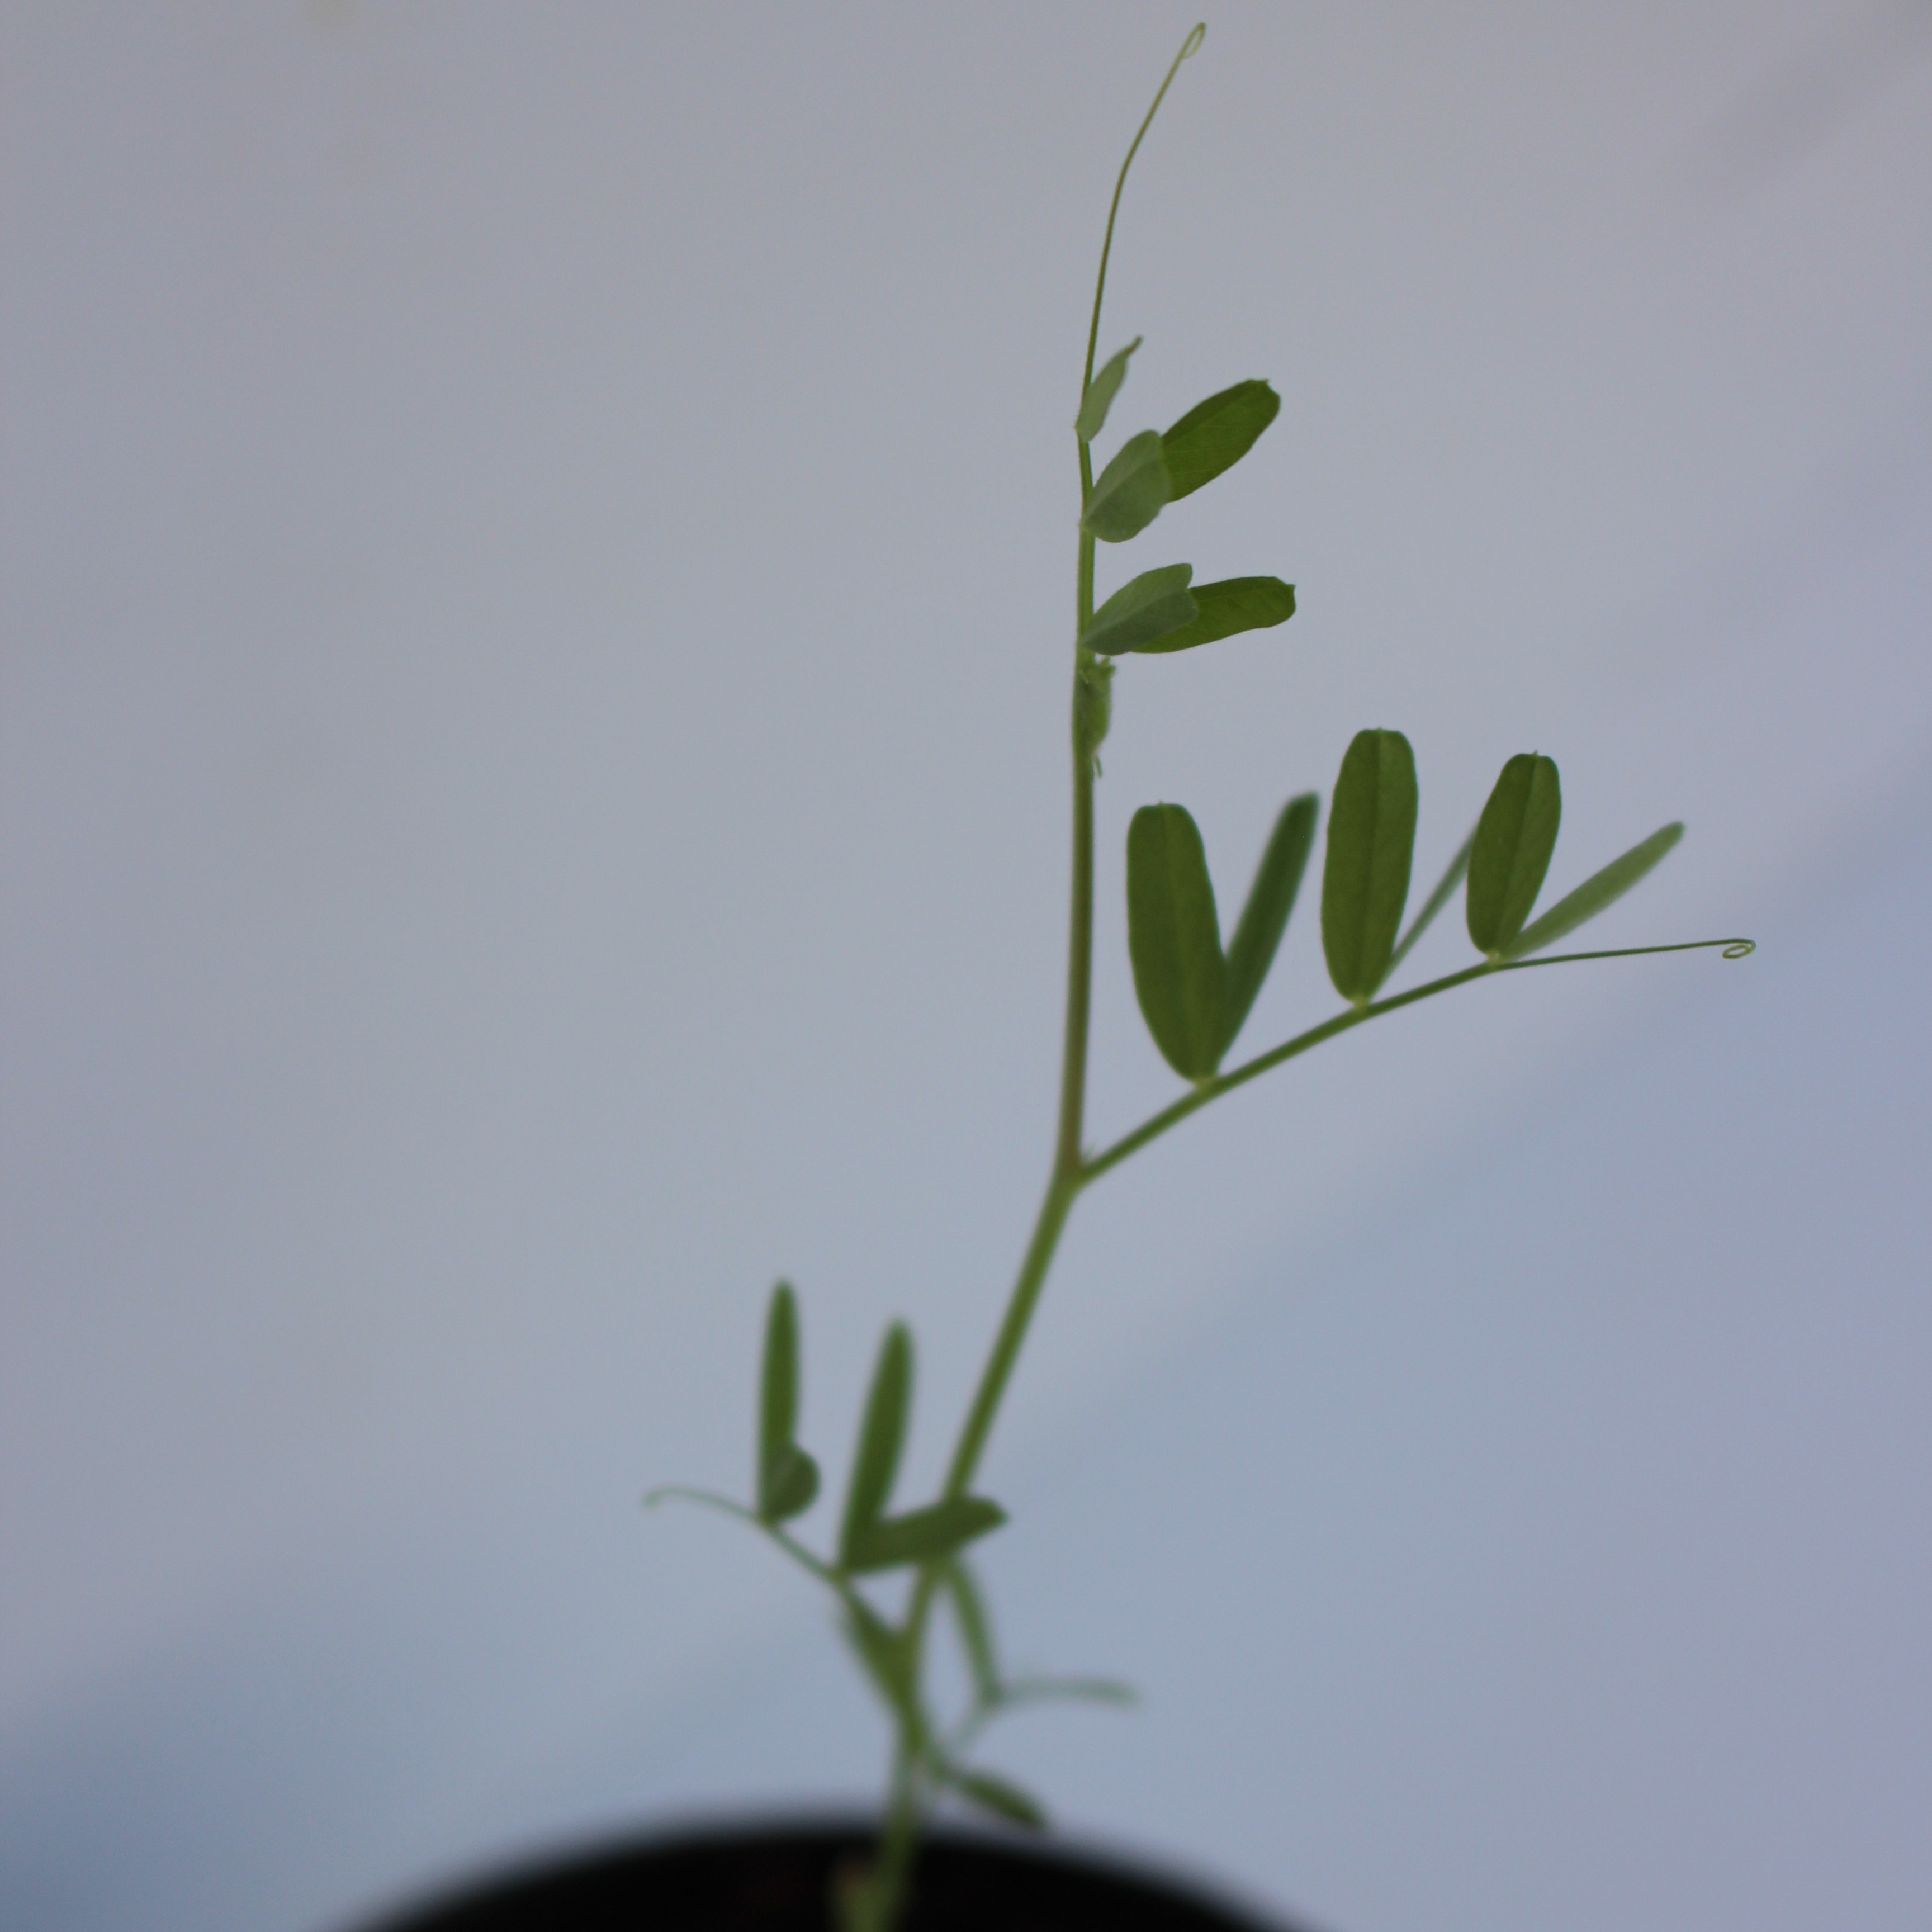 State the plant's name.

Vicia sativa
